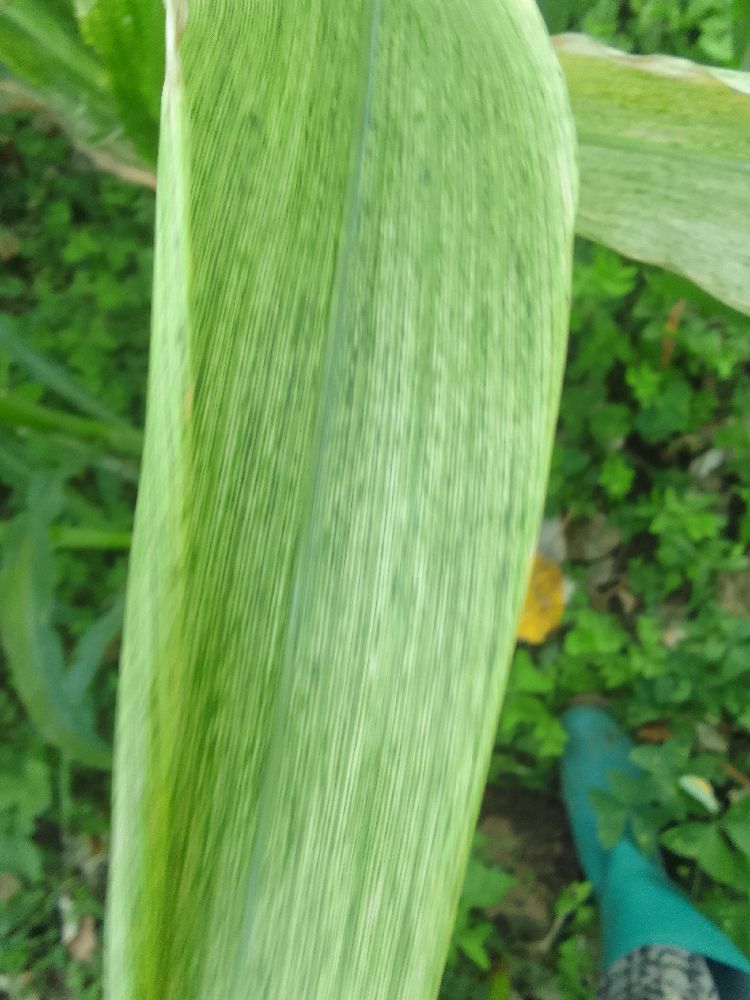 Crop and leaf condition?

maize, maize lethal necrosis
